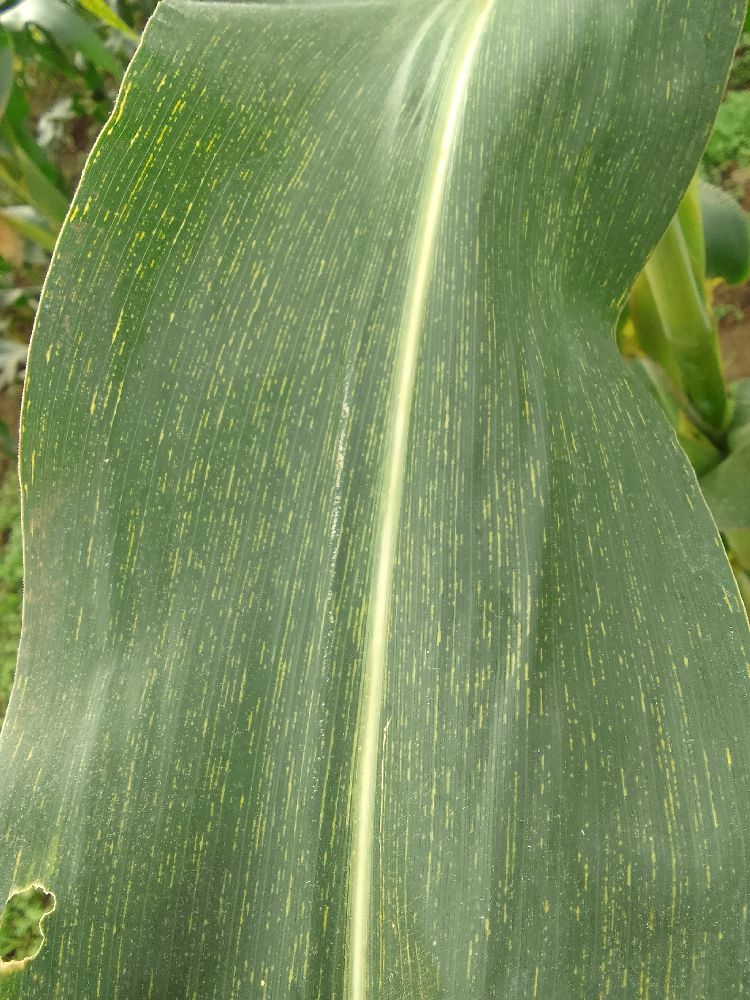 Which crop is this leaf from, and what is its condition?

maize, maize streak virus
